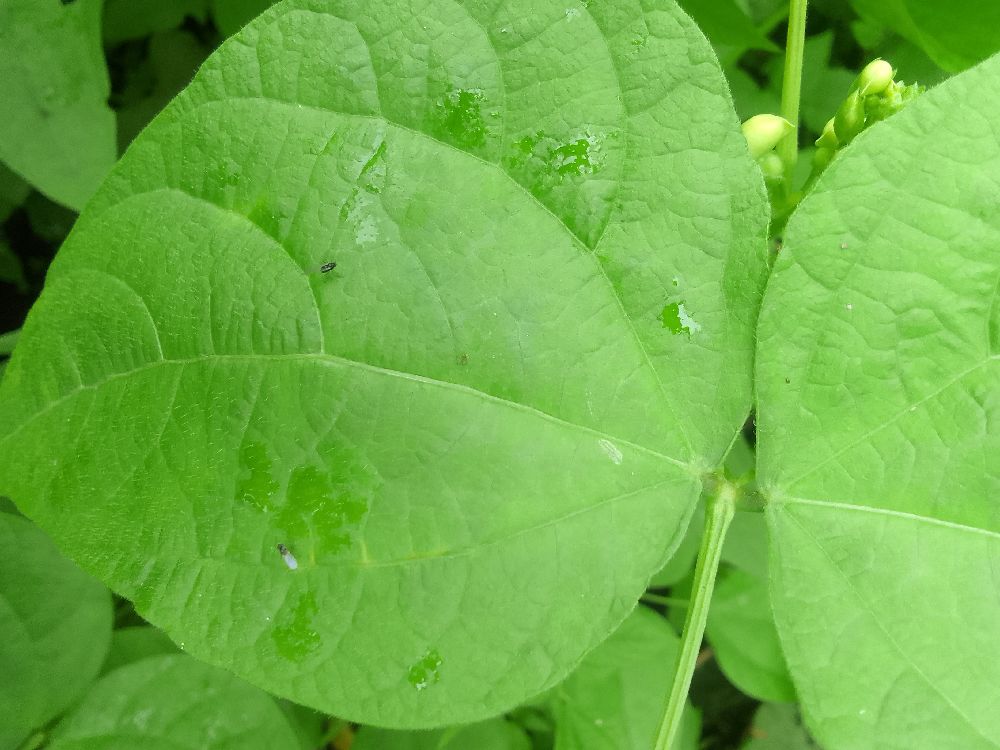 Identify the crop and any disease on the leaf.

common bean, healthy
